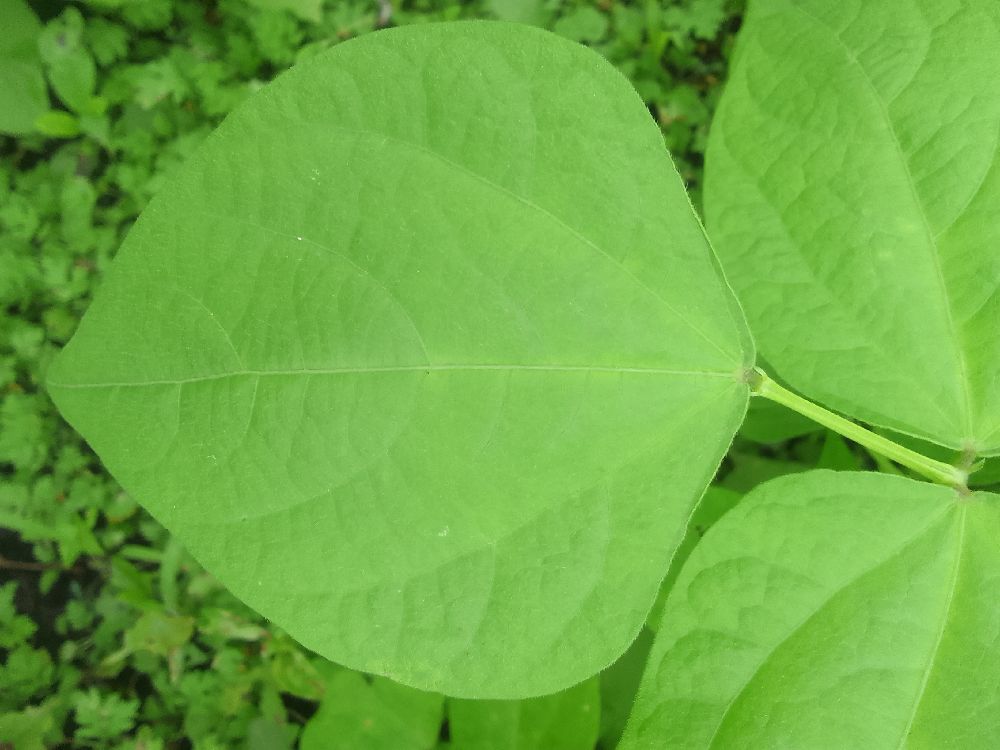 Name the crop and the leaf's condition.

common bean, healthy
